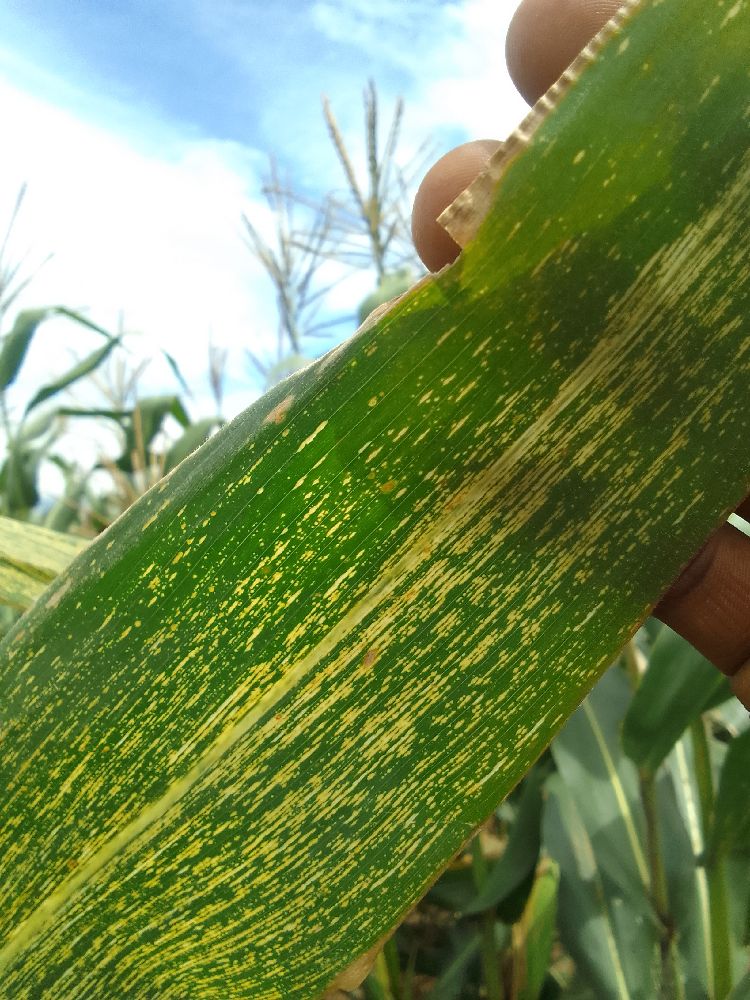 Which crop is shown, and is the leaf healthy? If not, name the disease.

maize, maize streak virus
